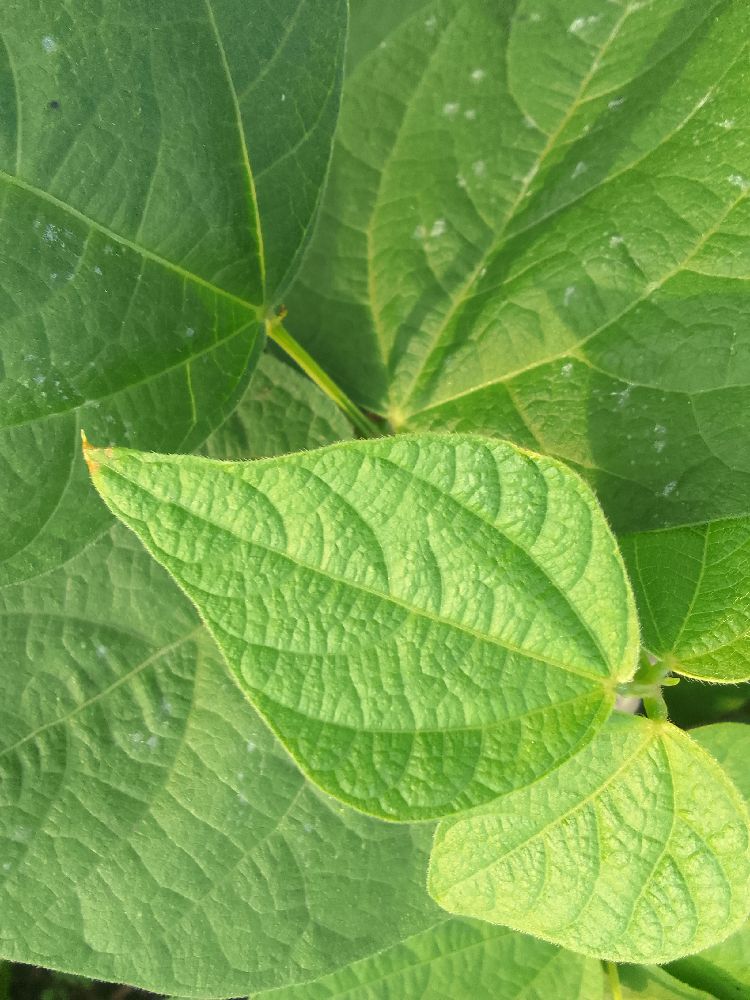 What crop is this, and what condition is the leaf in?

common bean, healthy
